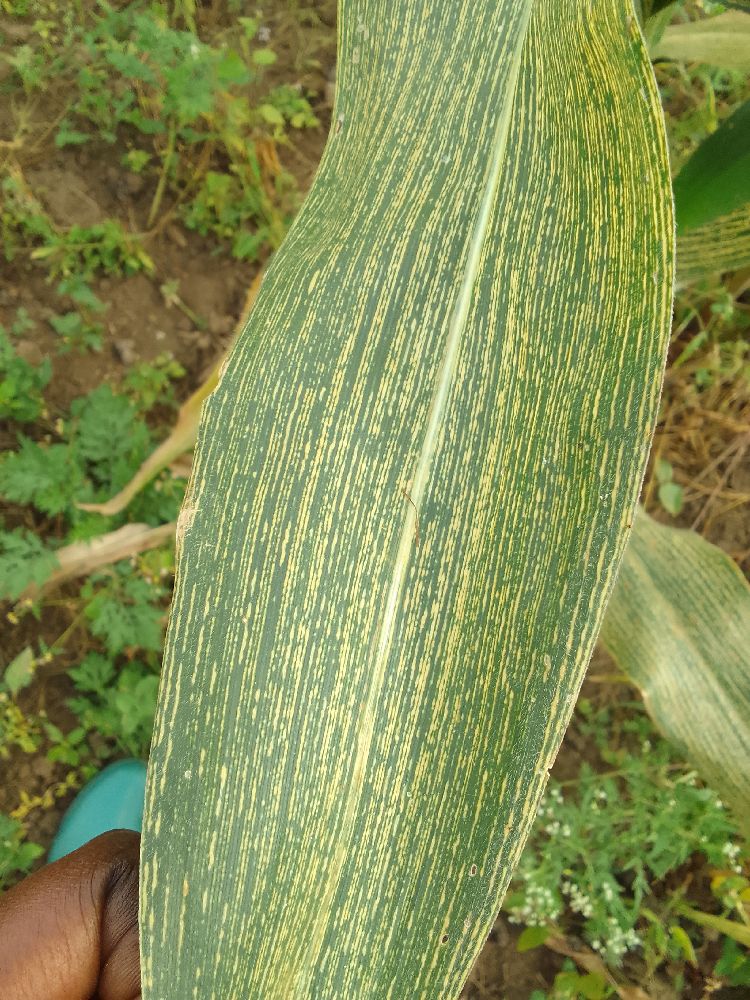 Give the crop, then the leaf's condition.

maize, maize streak virus
